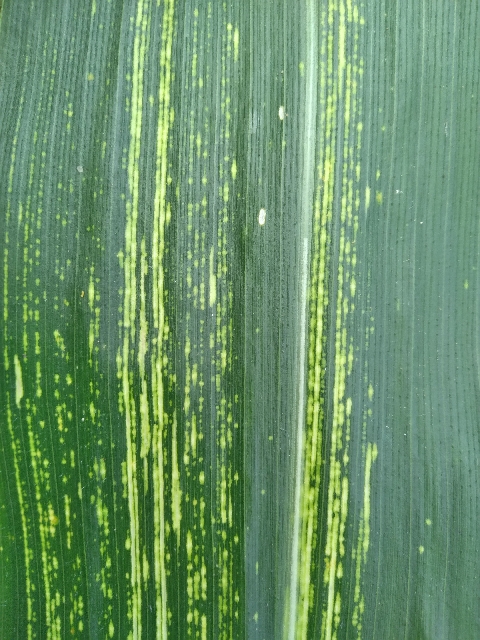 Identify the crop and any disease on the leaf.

maize, maize streak virus
